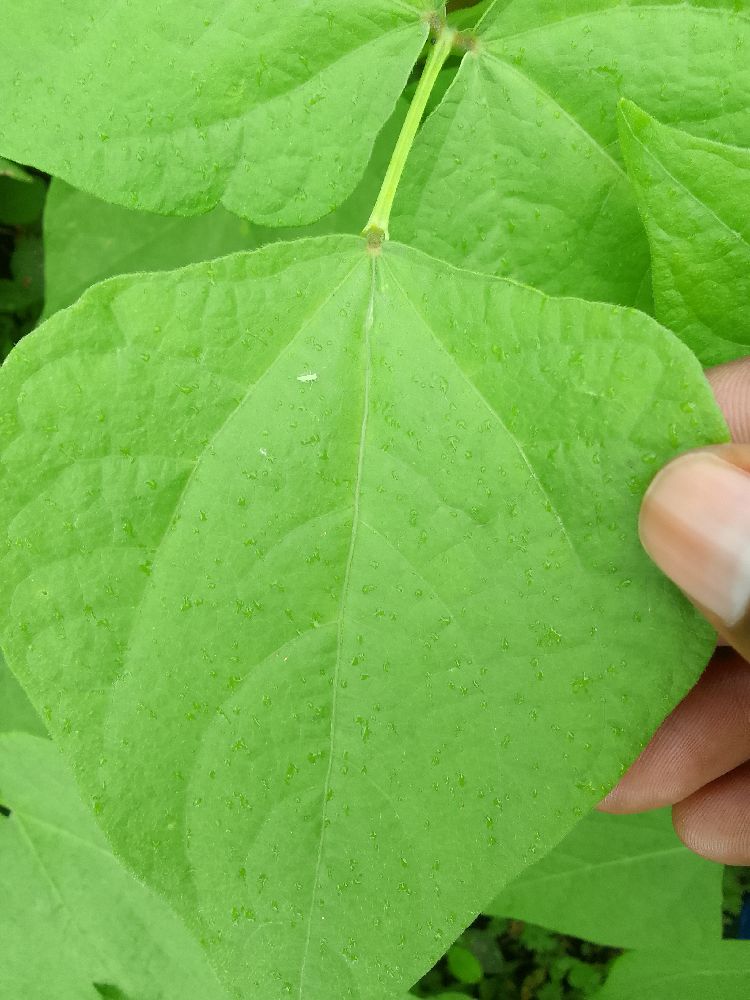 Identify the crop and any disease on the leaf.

common bean, healthy
